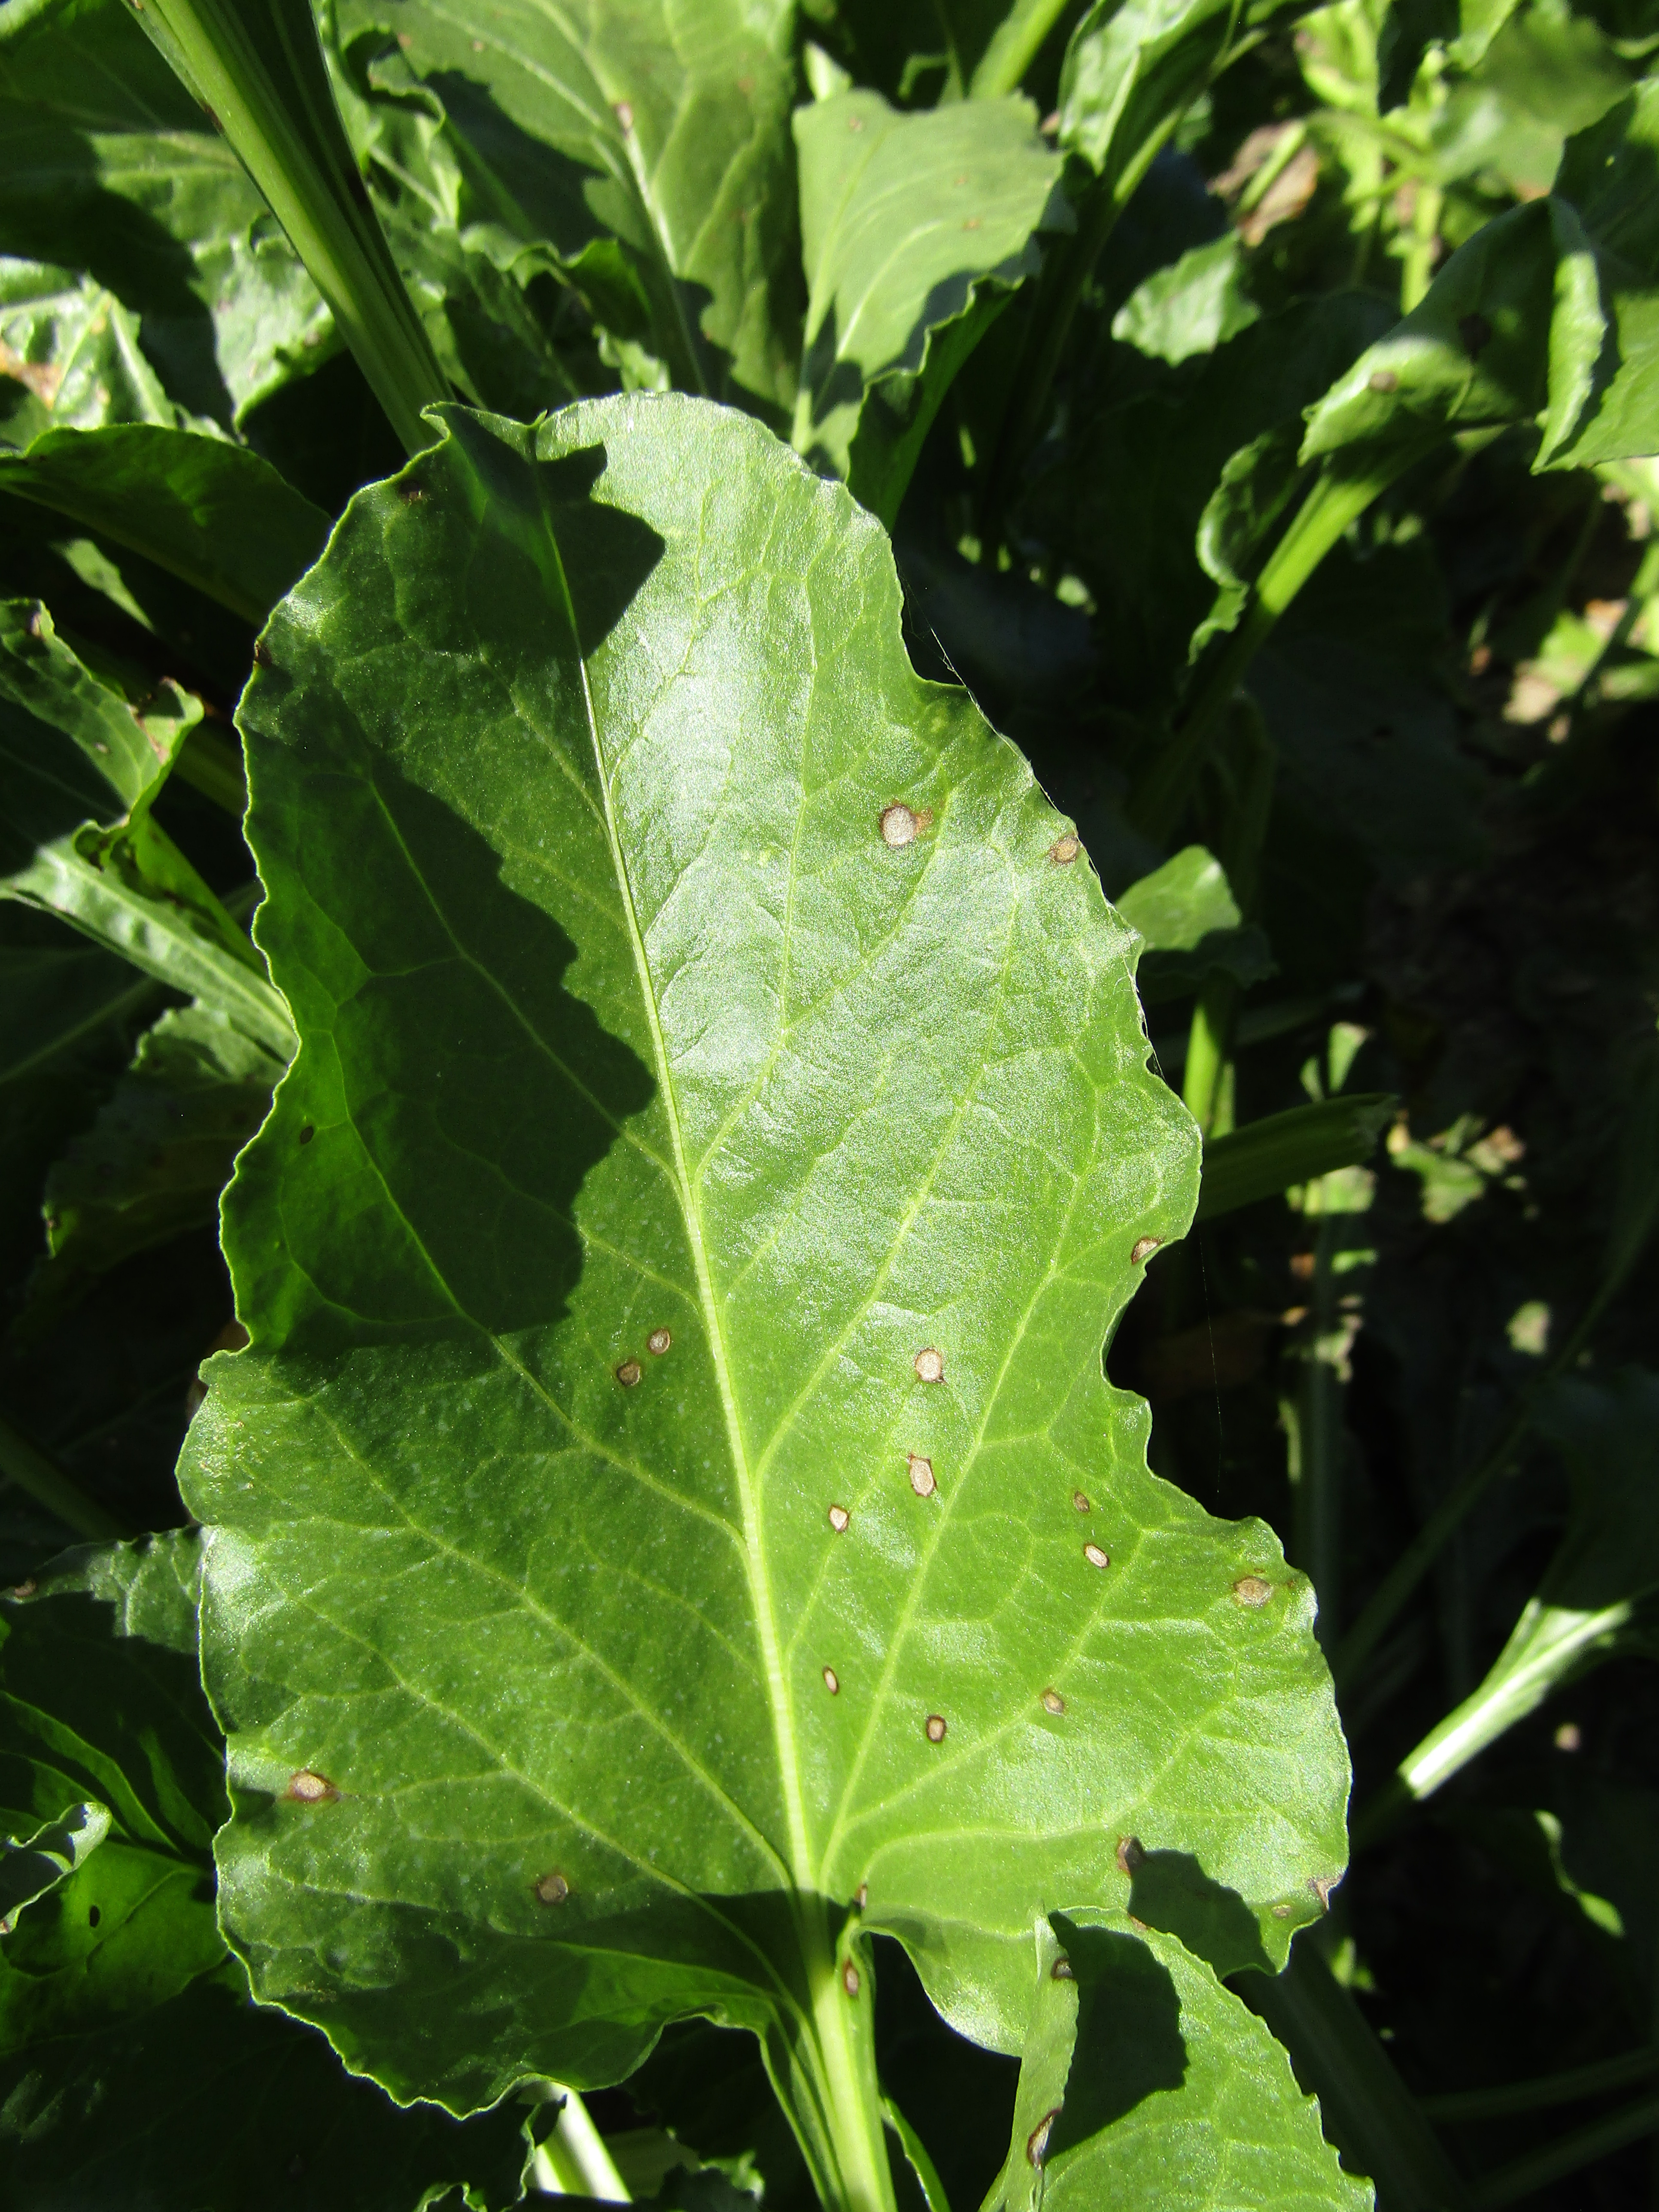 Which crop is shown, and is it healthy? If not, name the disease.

beet, cercospora
